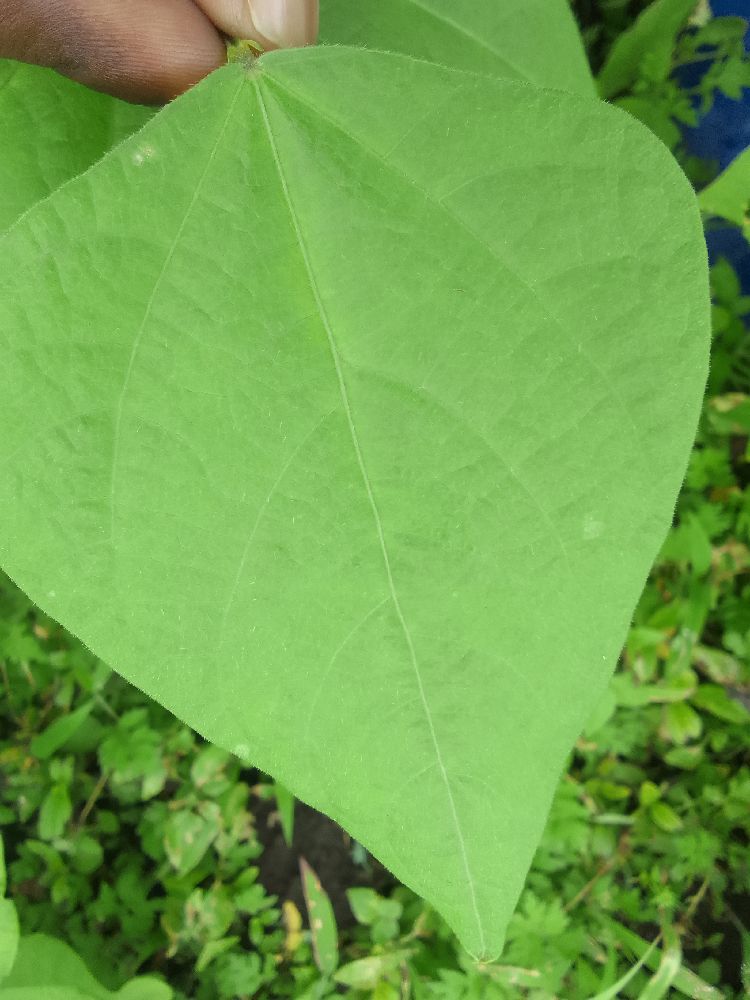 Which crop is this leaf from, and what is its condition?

common bean, healthy
